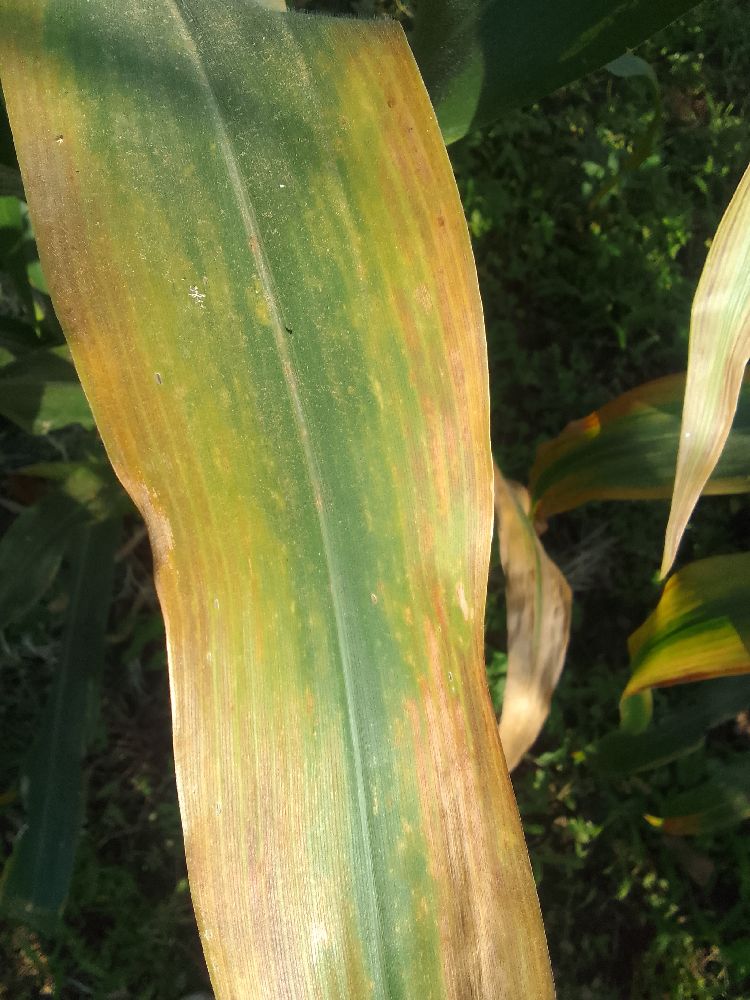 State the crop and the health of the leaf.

maize, maize lethal necrosis
